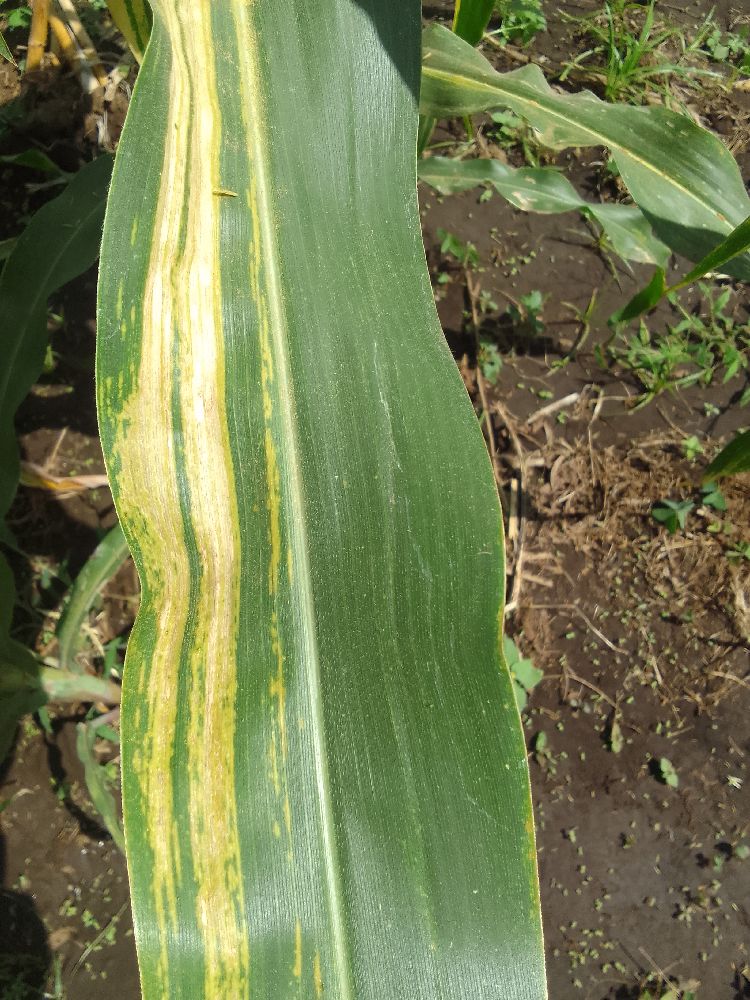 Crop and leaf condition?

maize, maize lethal necrosis
